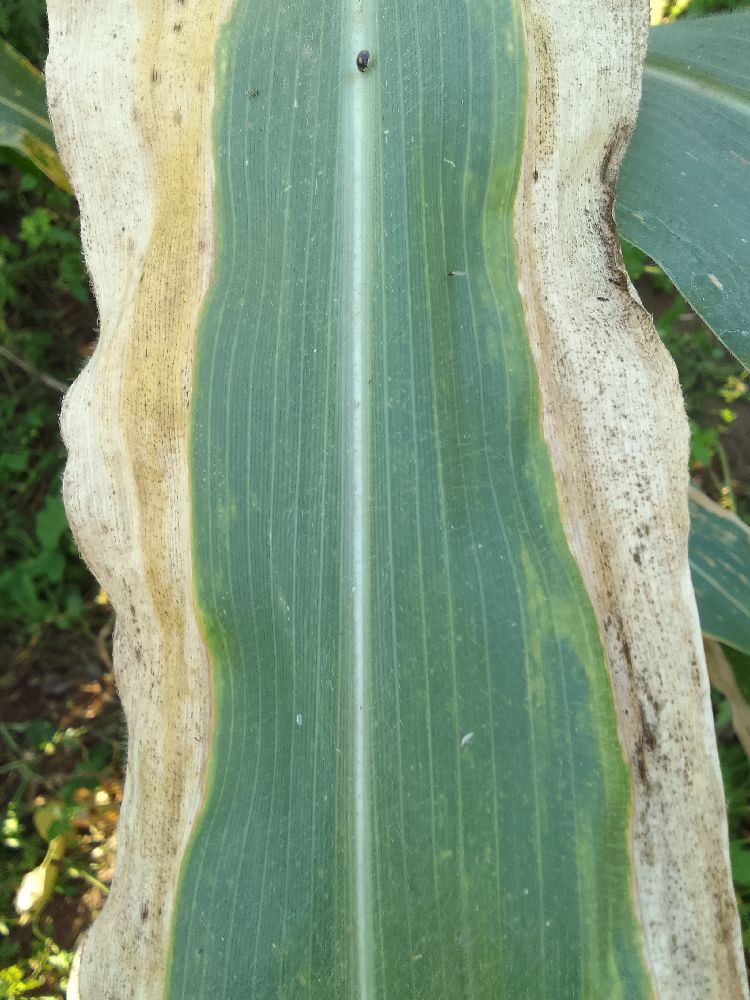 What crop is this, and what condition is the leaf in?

maize, maize lethal necrosis
